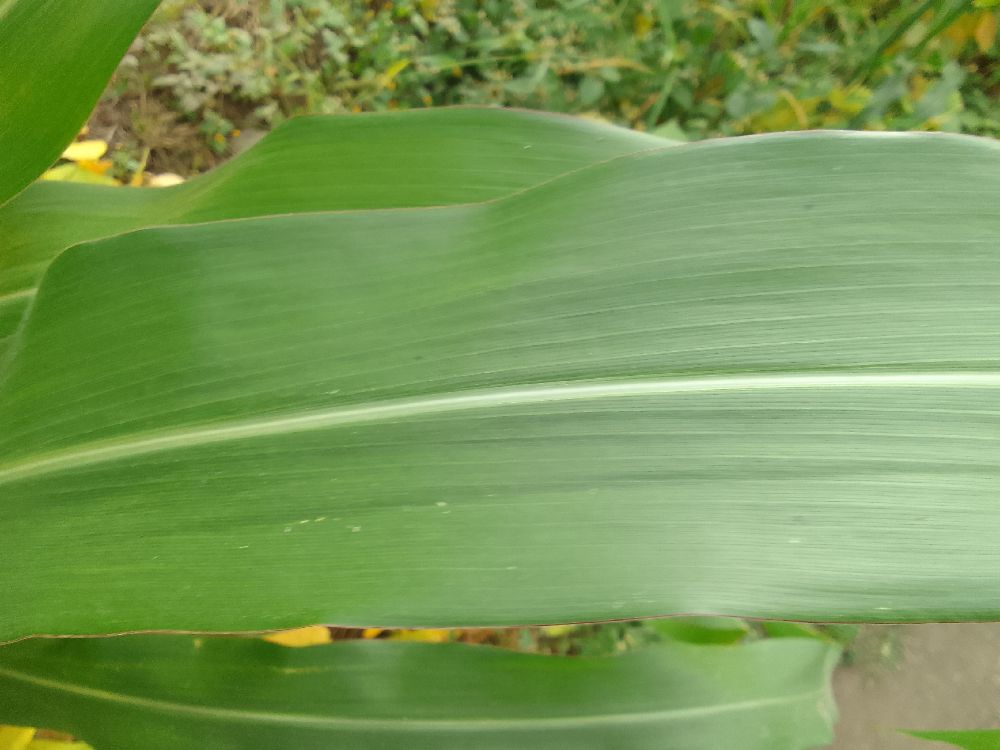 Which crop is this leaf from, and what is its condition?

maize, healthy
